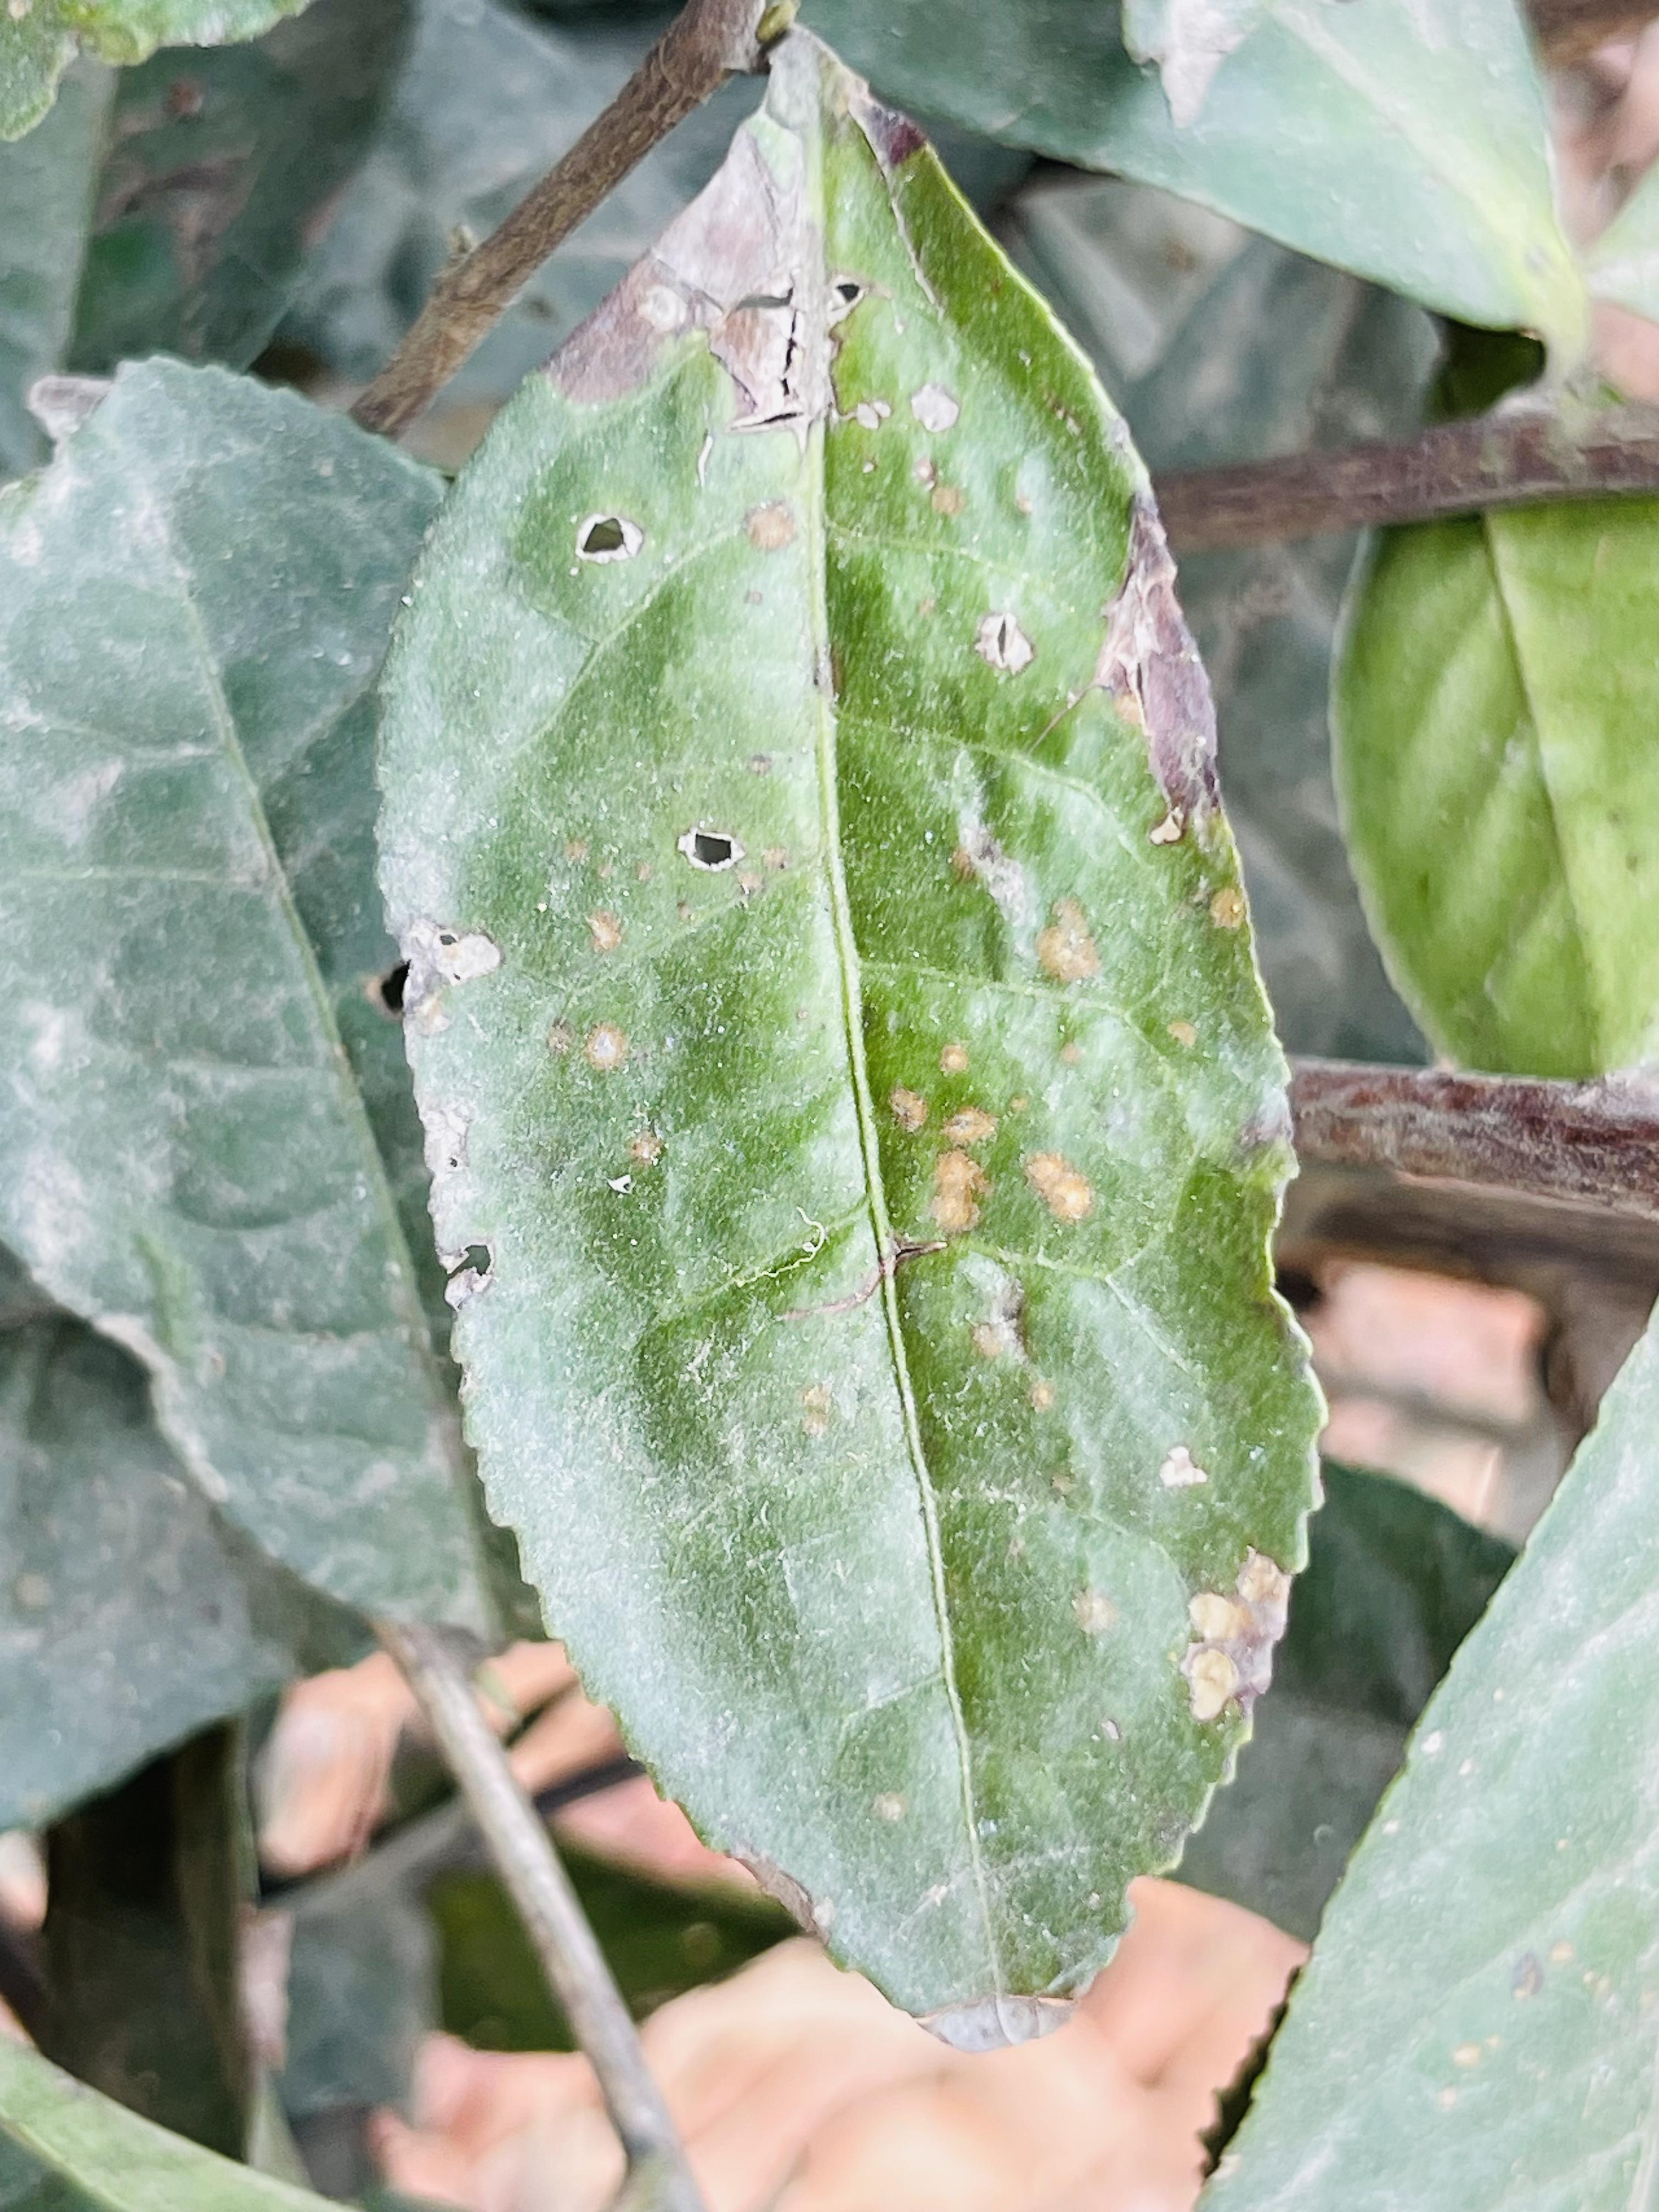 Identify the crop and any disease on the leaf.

tea, red rust
